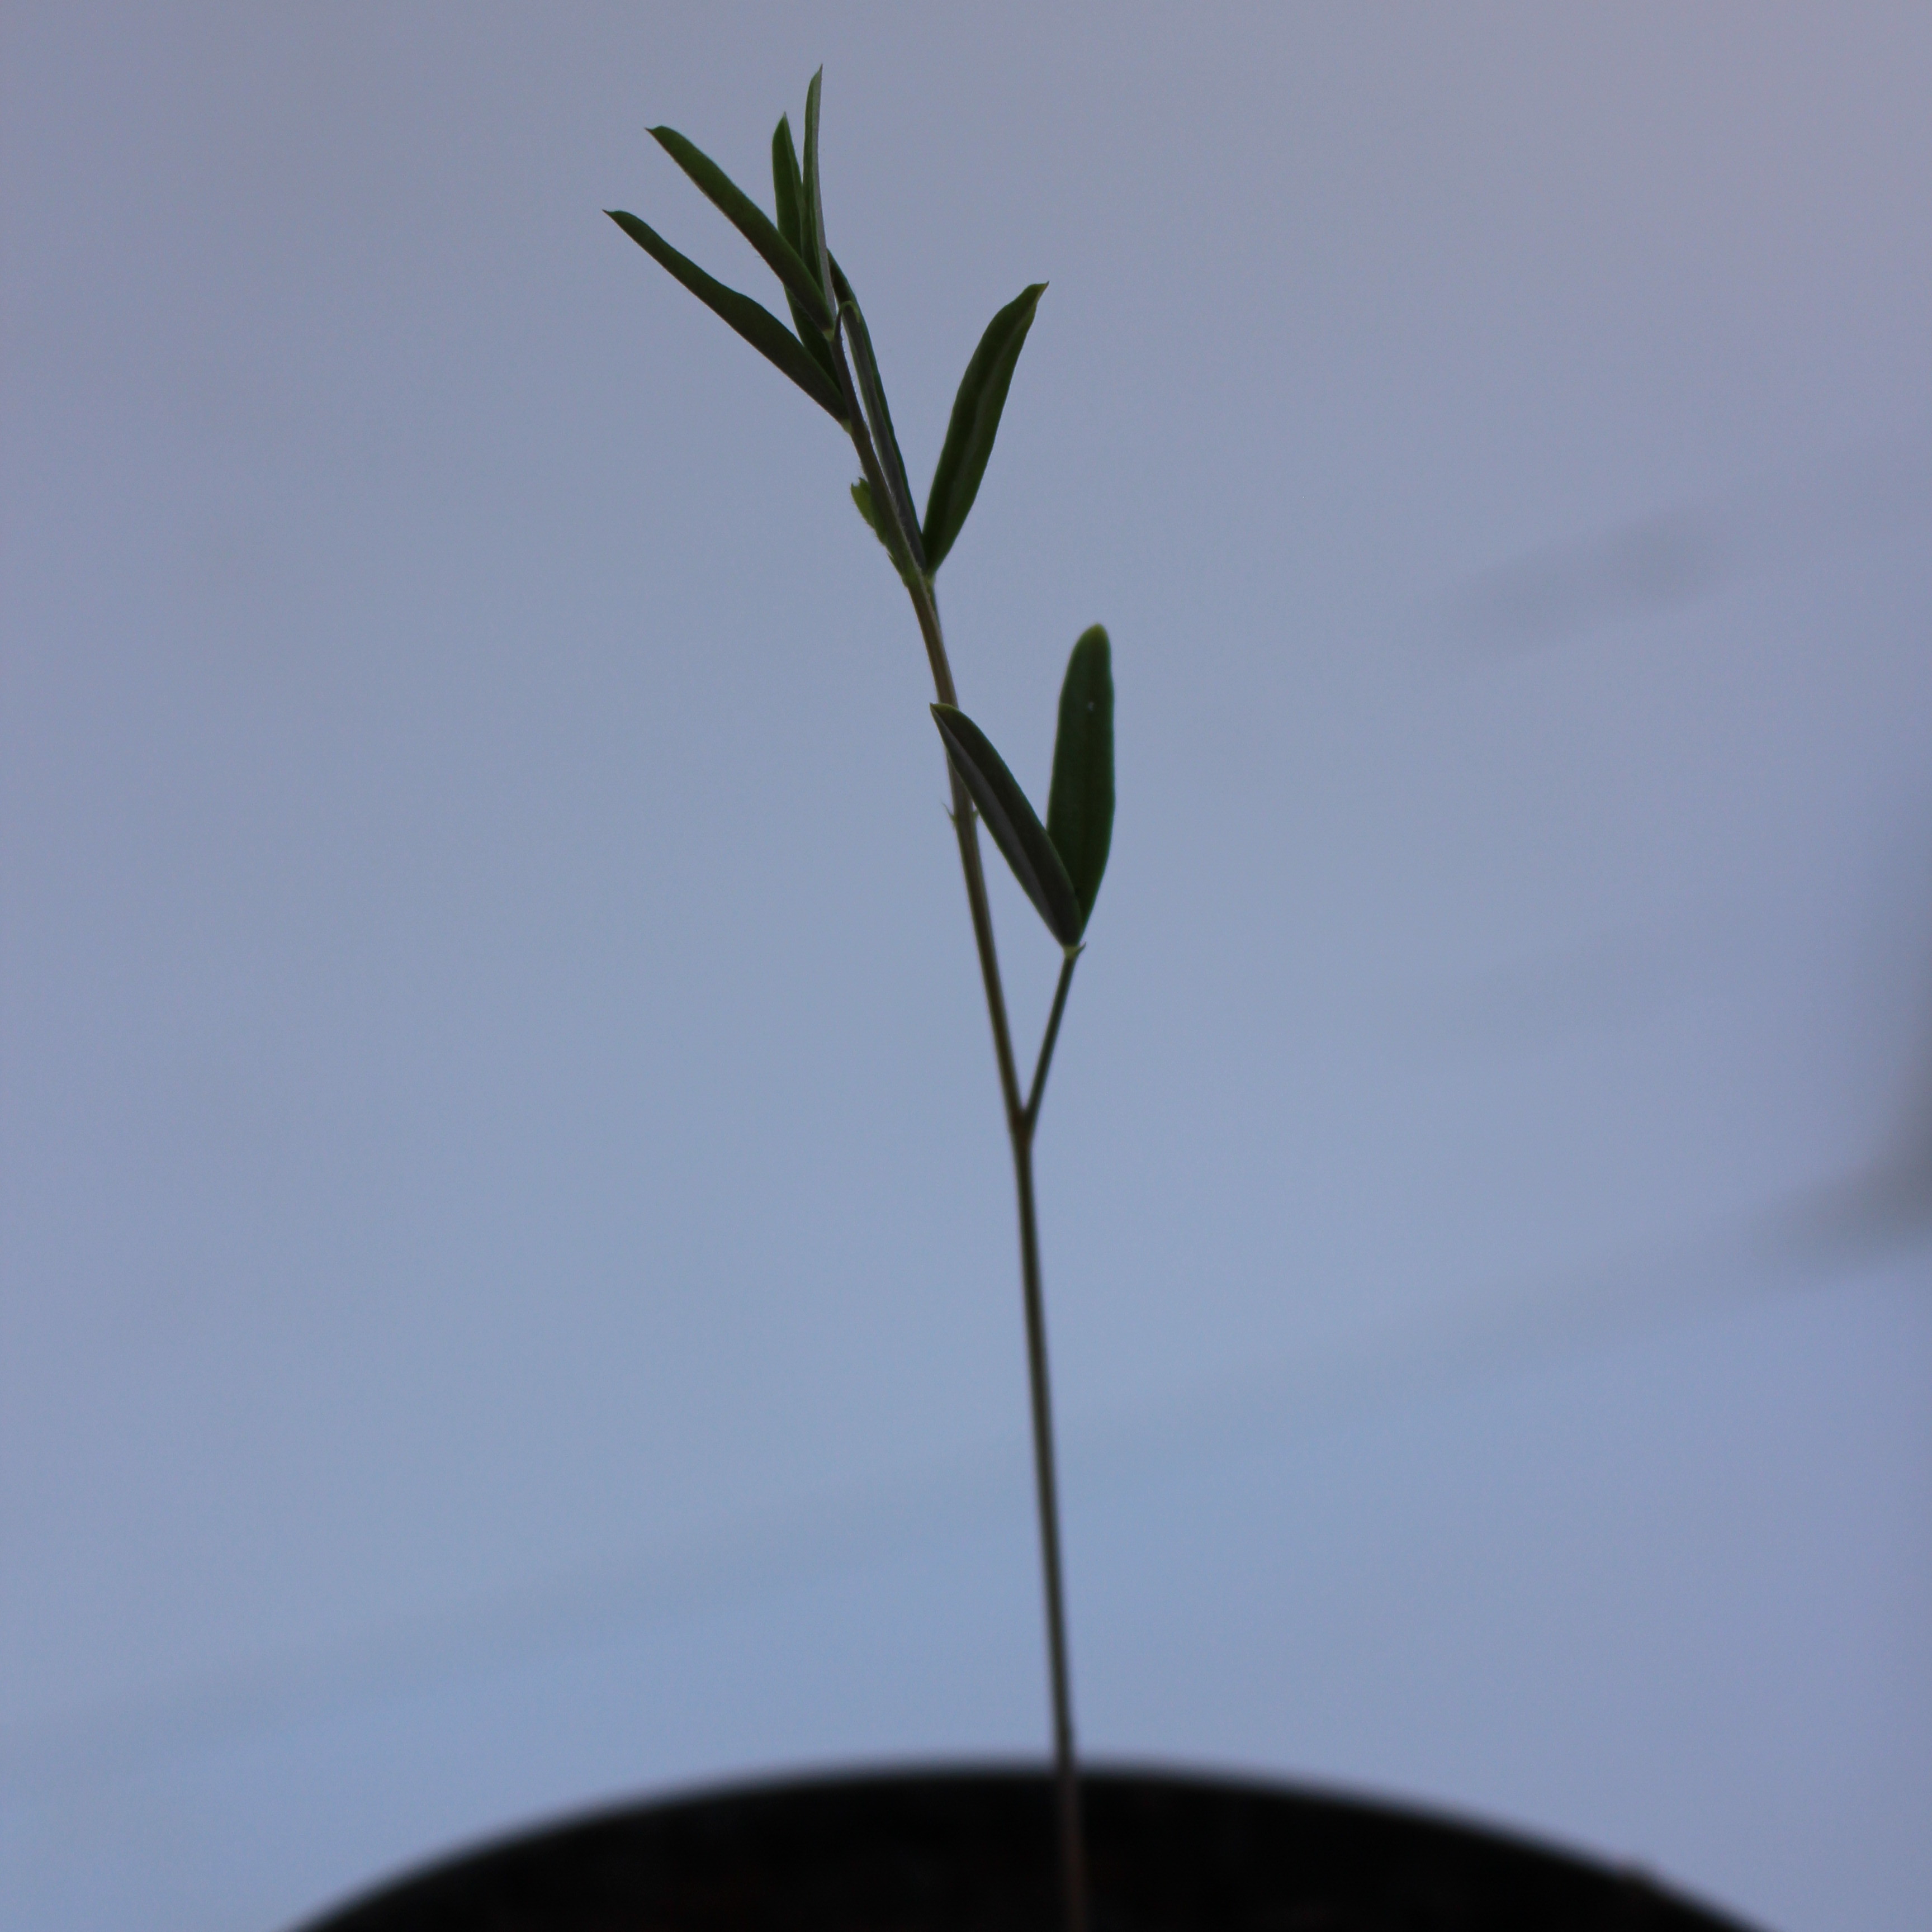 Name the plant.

Vicia sativa
